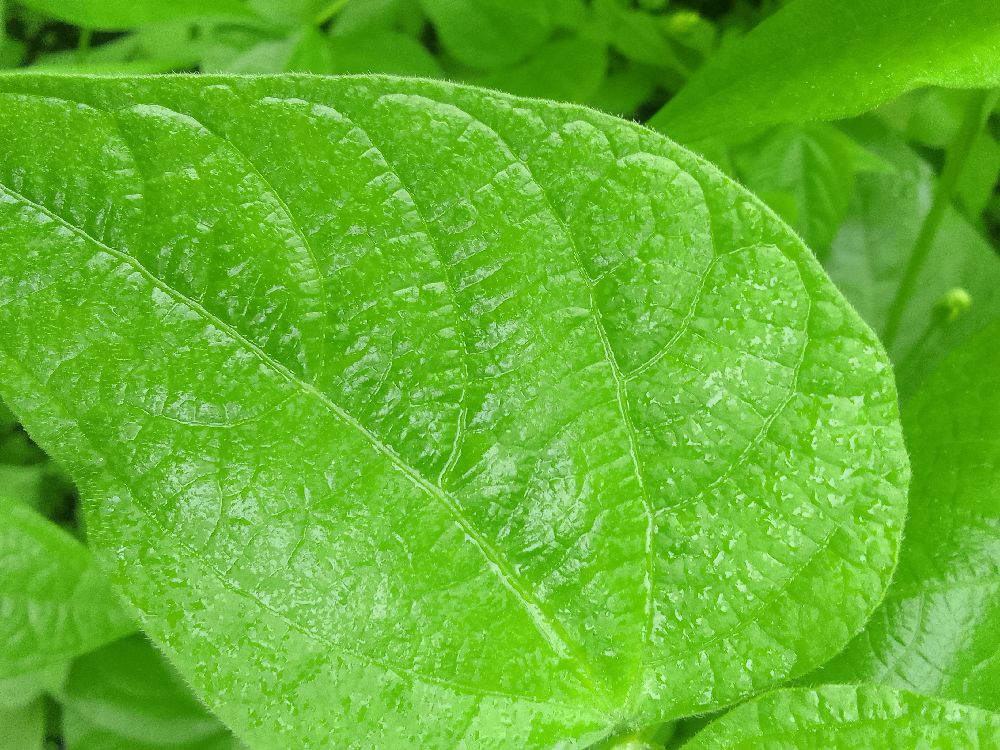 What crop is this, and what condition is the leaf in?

common bean, healthy
